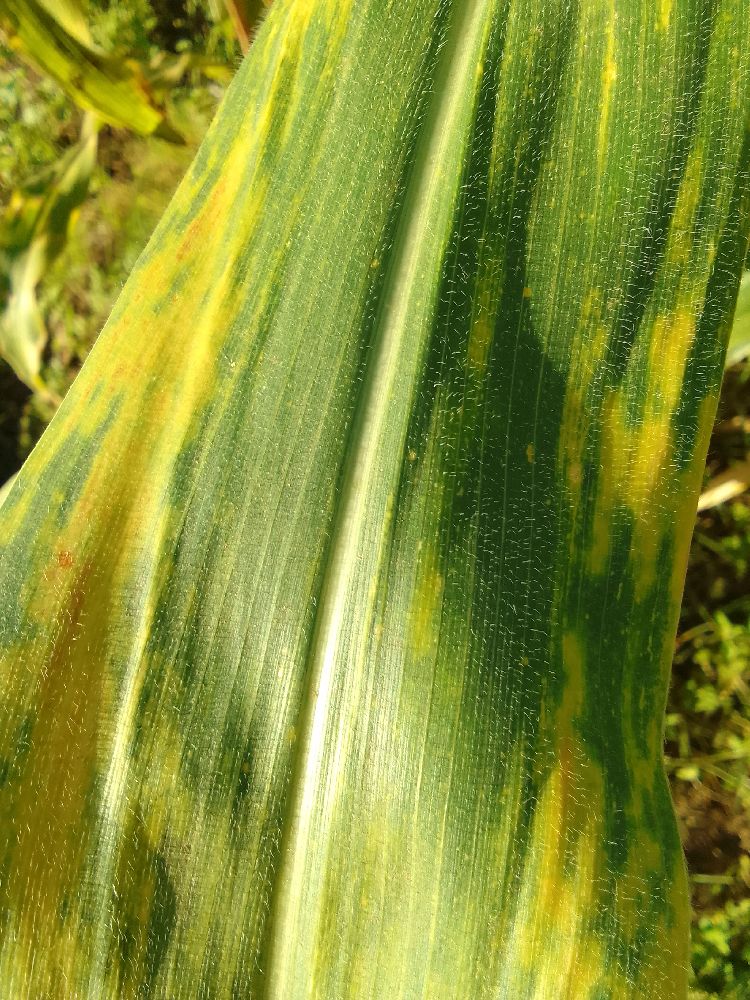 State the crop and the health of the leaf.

maize, maize lethal necrosis
